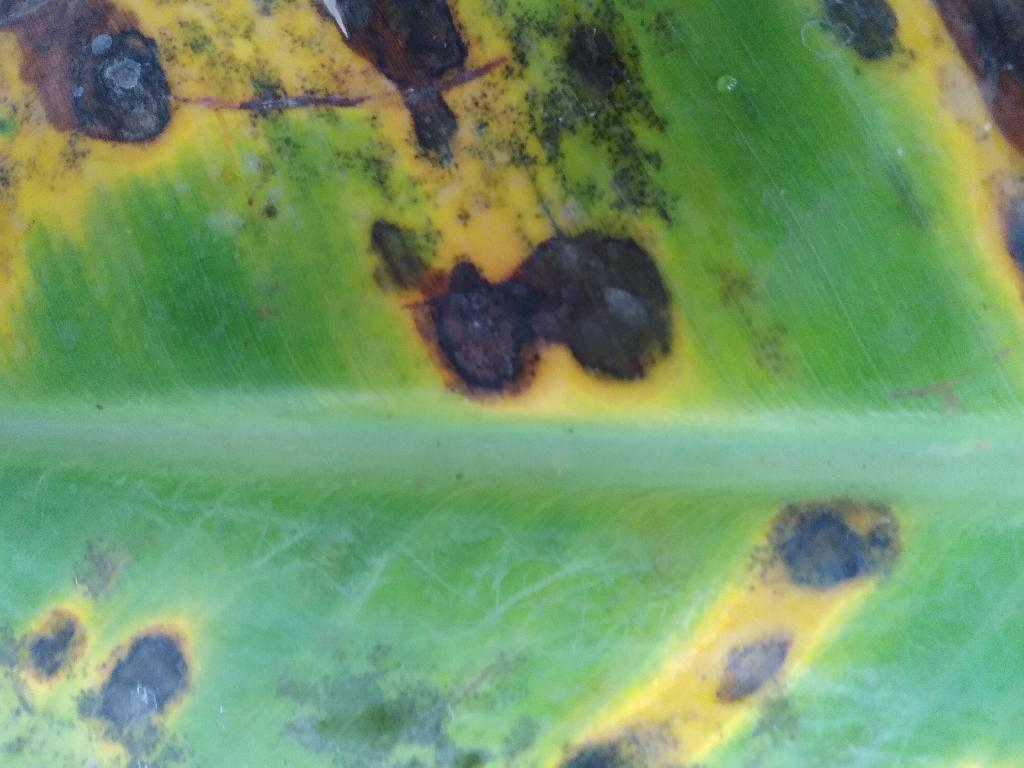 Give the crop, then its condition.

banana, black sigatoka
